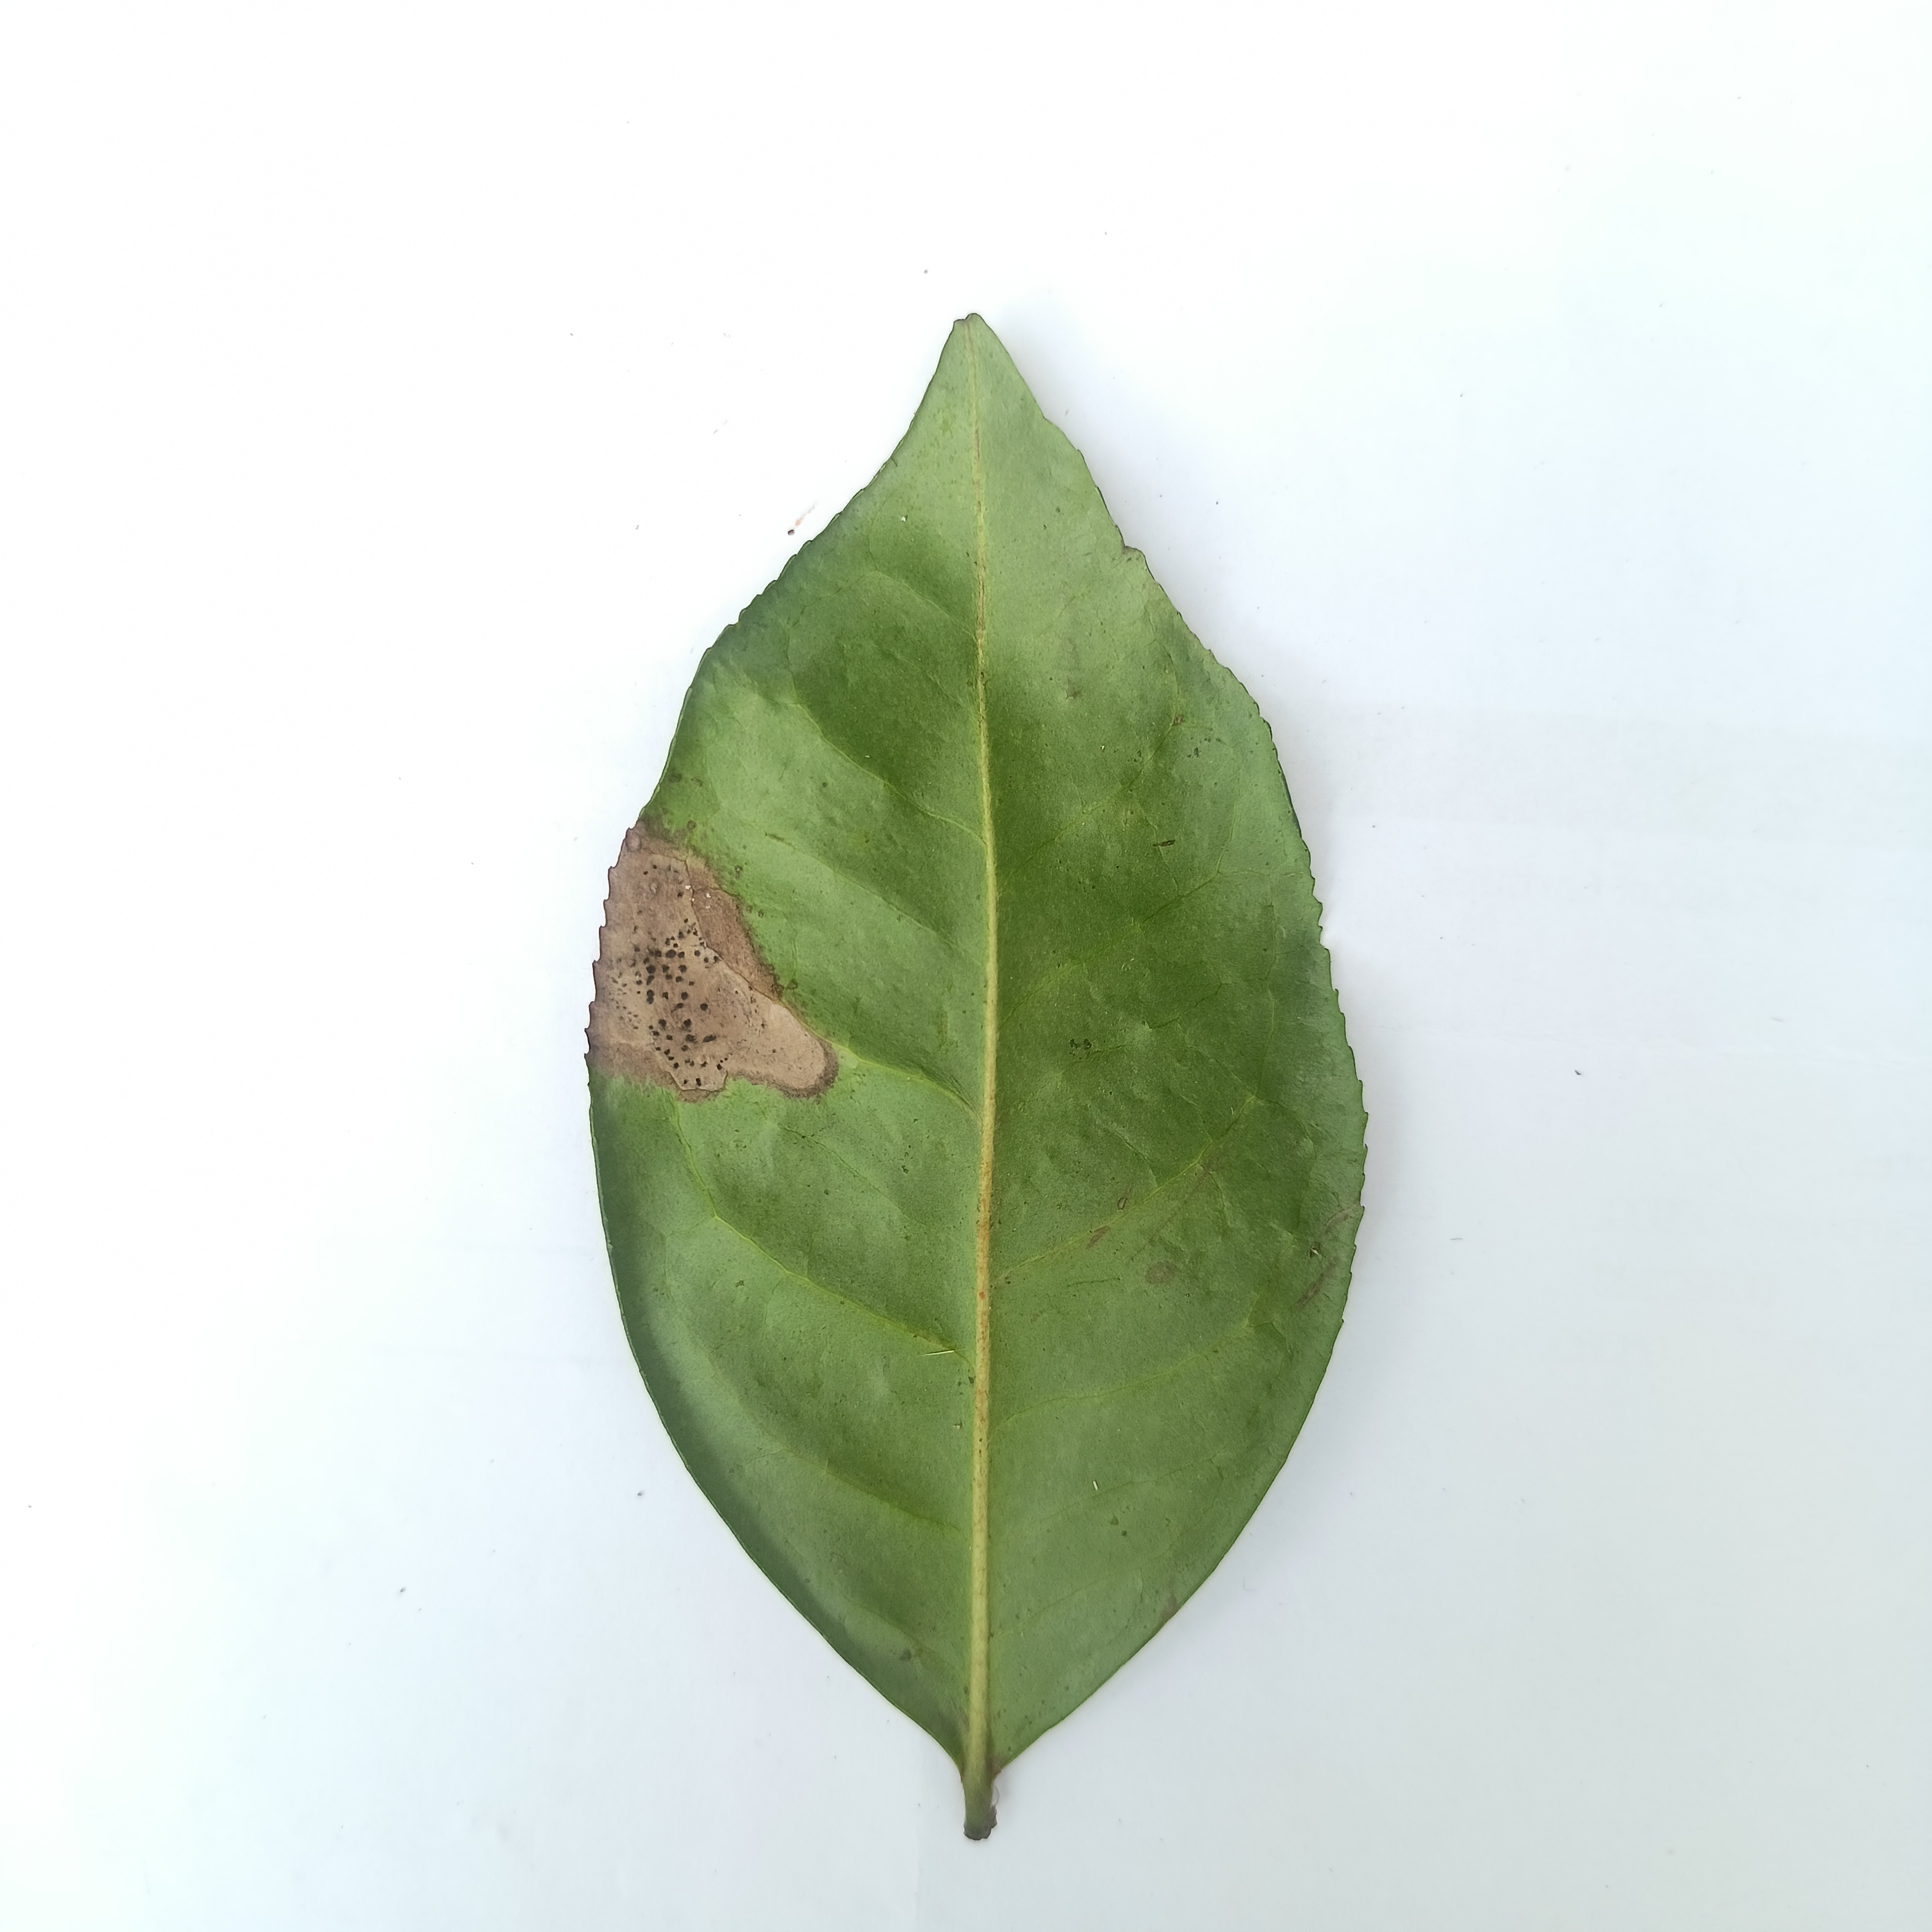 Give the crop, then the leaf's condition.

tea, brown blight
